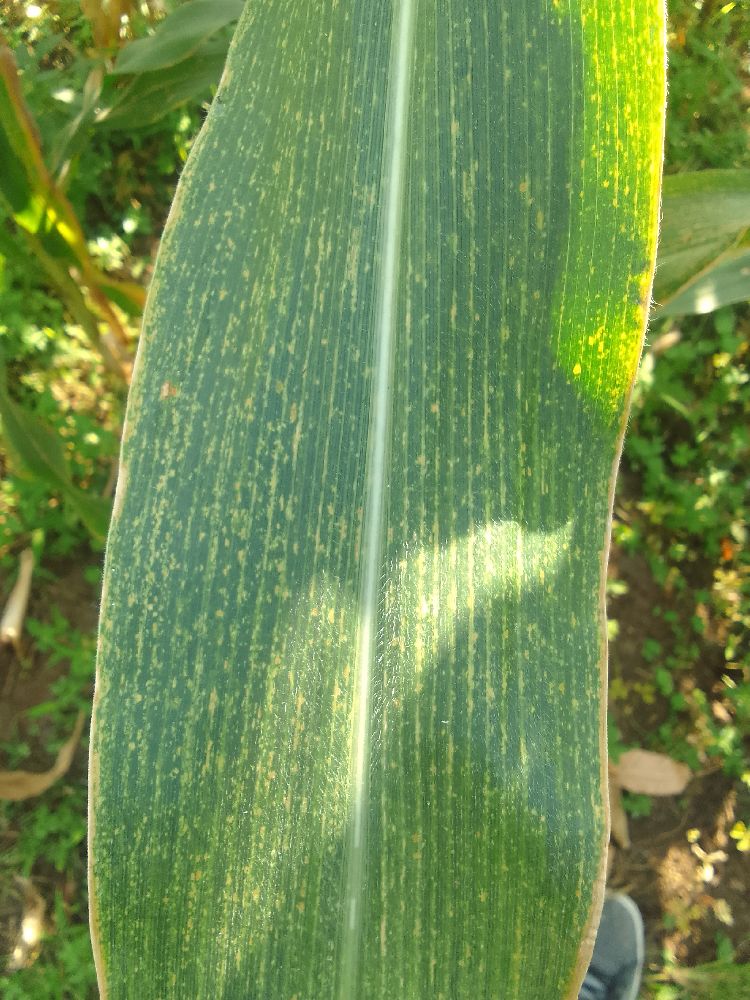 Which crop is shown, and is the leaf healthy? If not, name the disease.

maize, maize lethal necrosis
